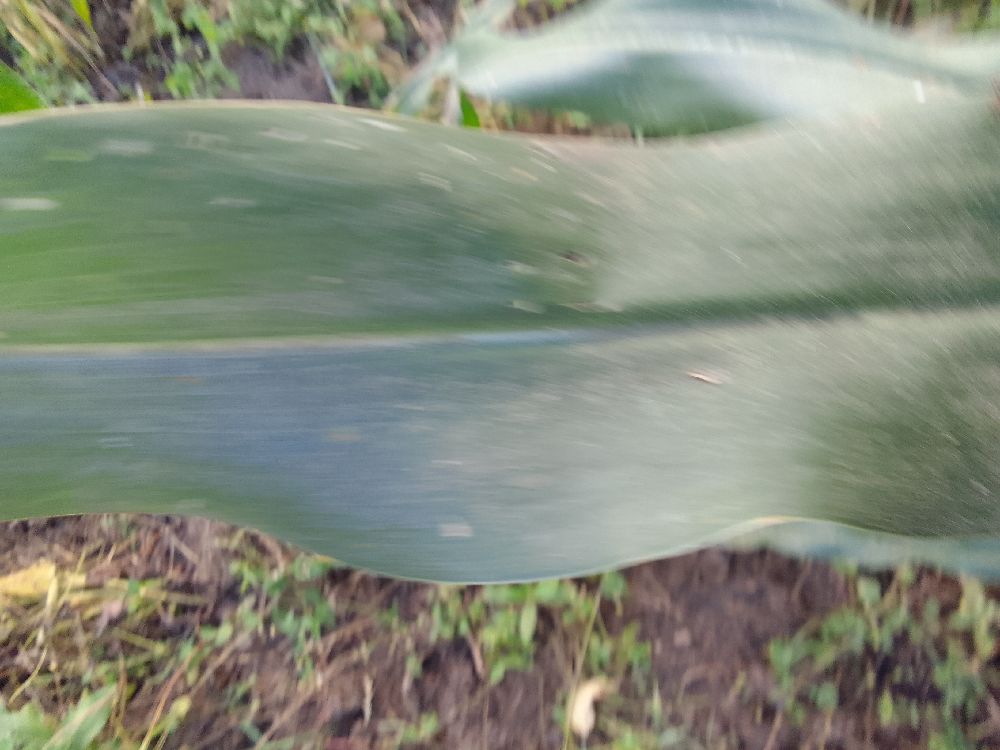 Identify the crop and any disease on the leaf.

maize, healthy
